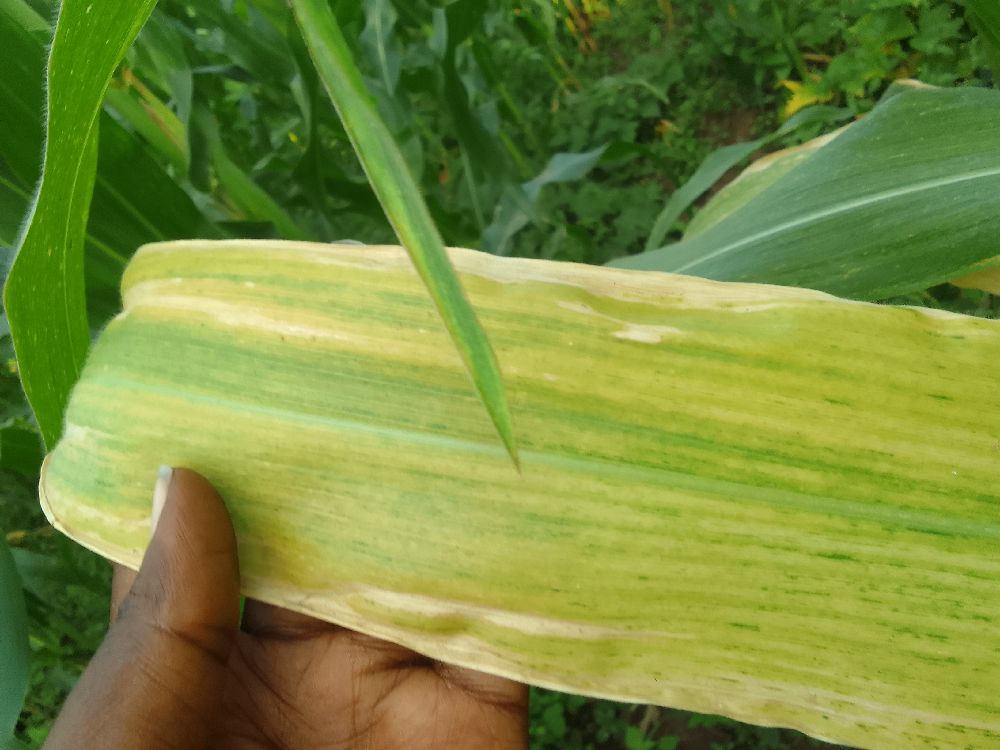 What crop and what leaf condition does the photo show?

maize, maize lethal necrosis
